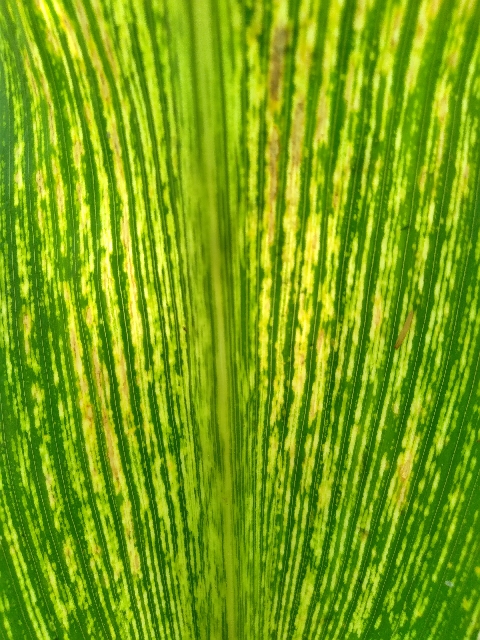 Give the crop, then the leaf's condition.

maize, maize streak virus
